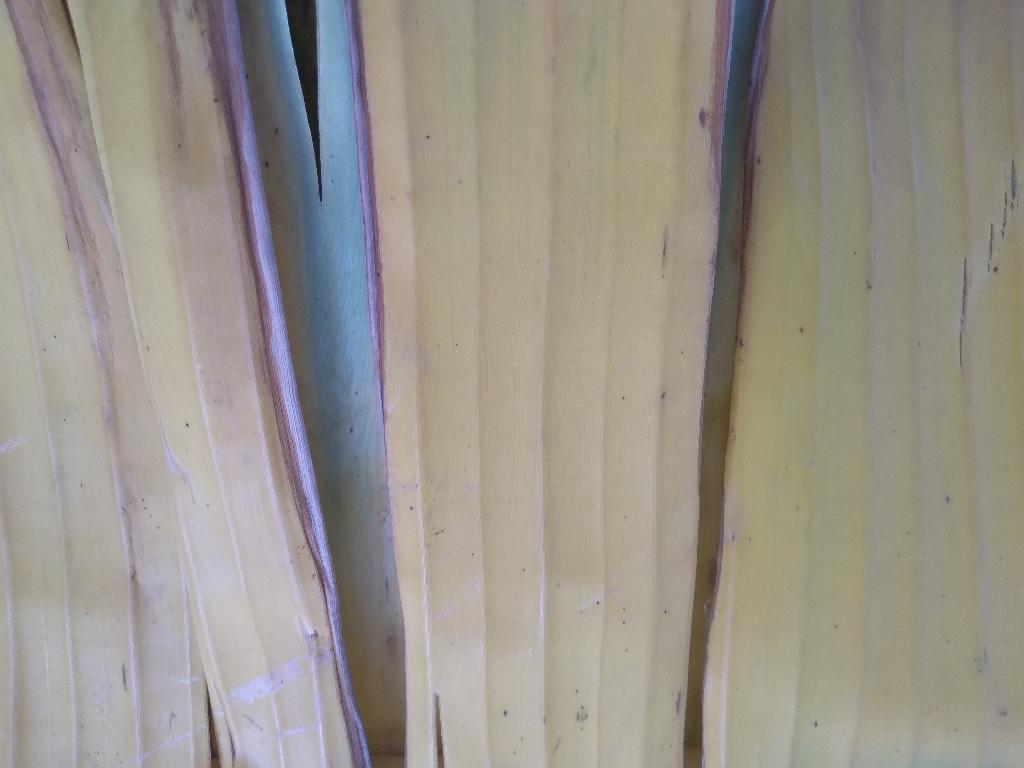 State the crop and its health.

banana, fusarium wilt race 1
